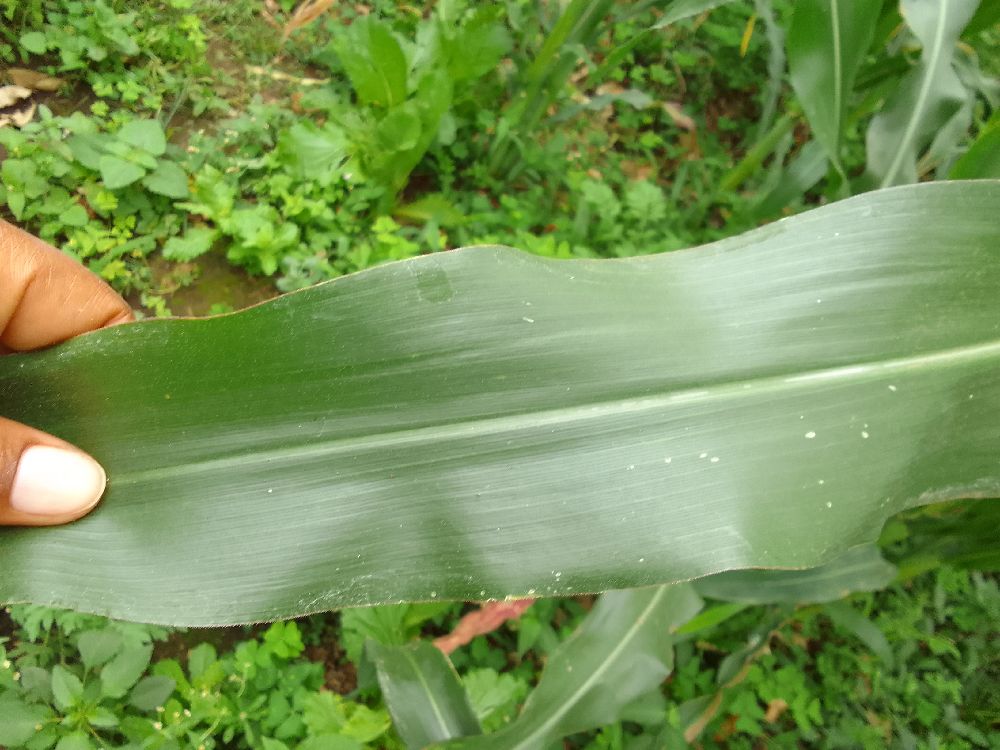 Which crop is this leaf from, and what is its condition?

maize, healthy
